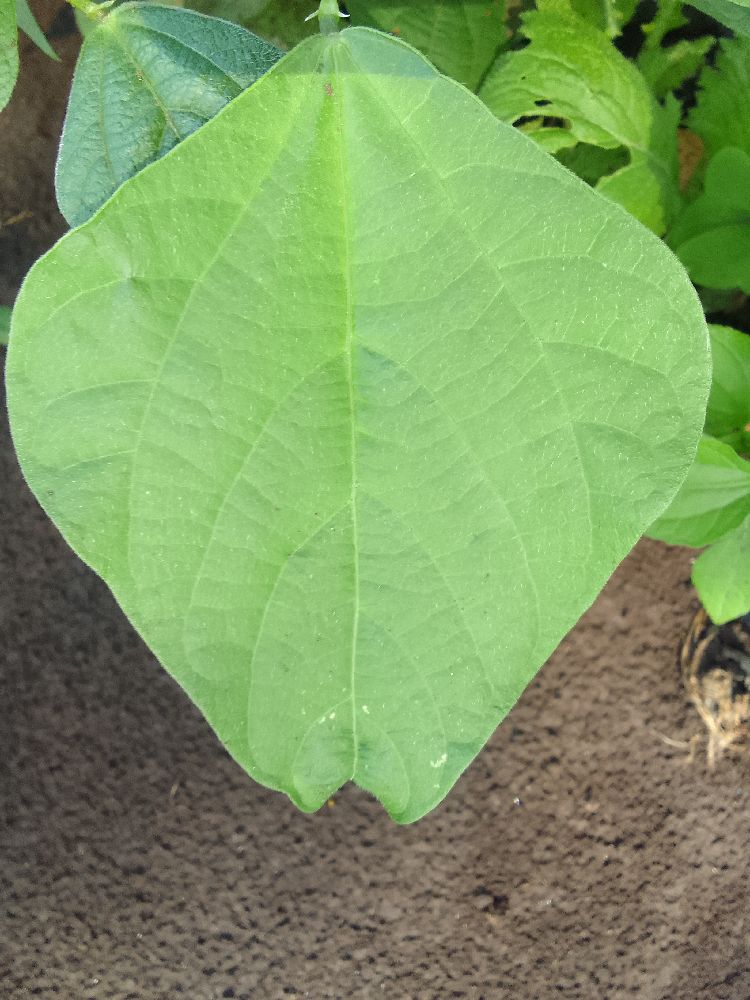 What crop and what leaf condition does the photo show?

common bean, healthy
